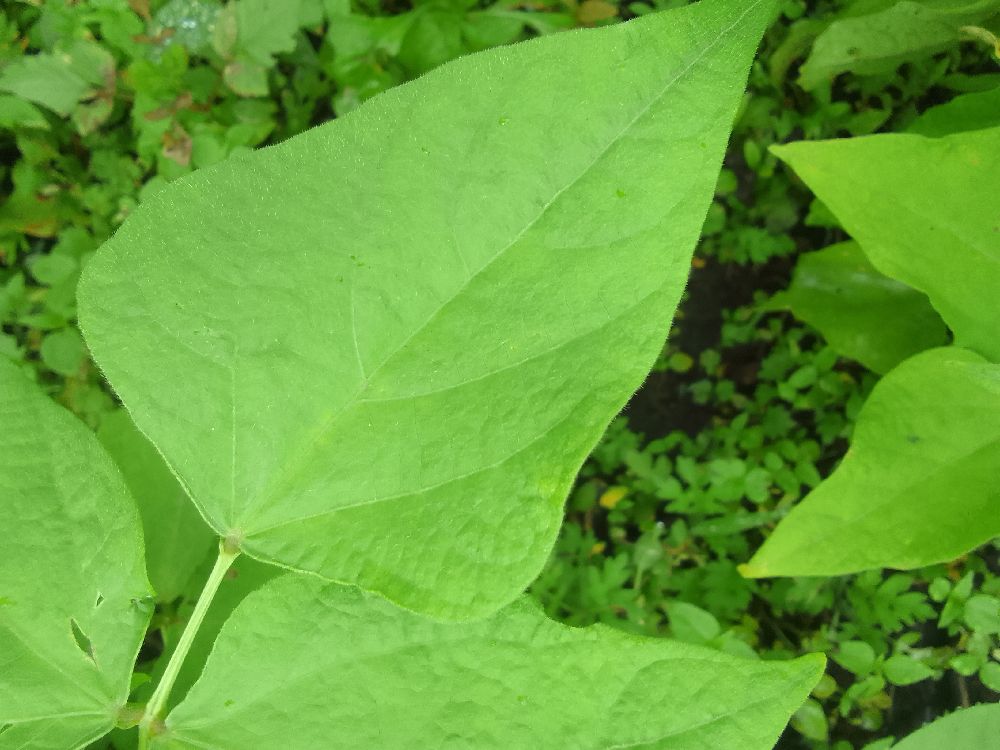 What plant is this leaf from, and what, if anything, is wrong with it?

common bean, healthy
